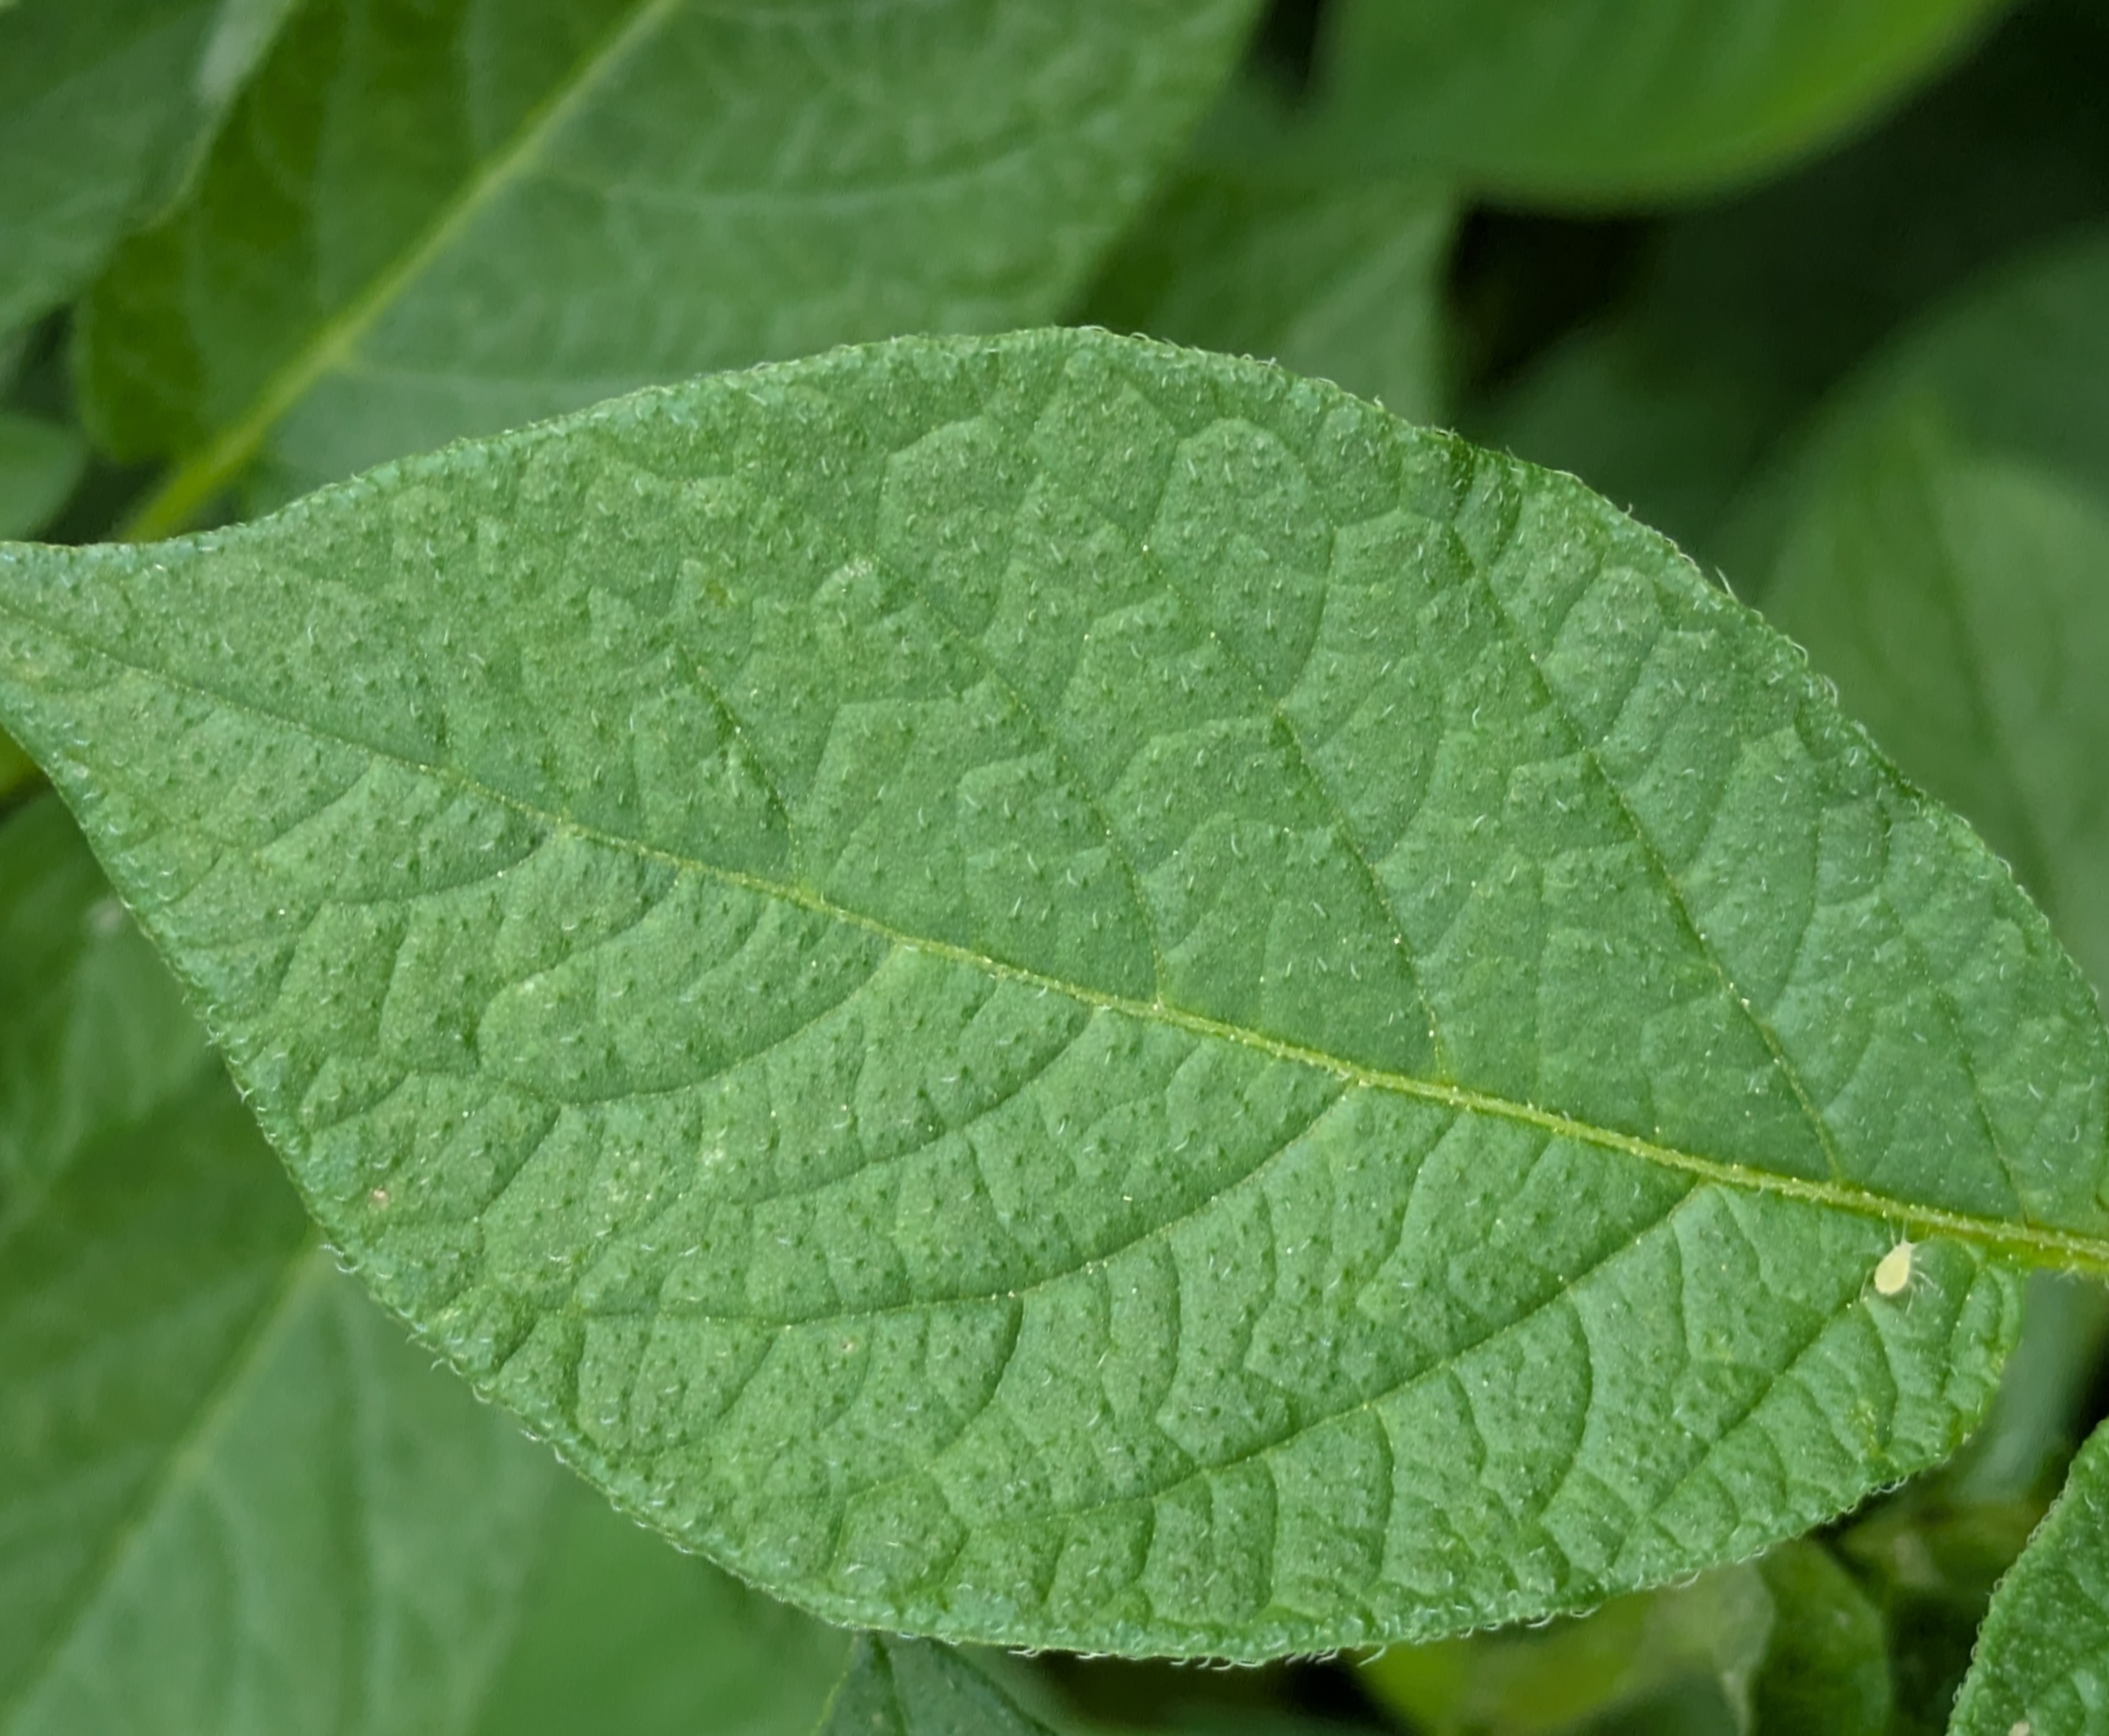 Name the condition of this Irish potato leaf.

healthy
